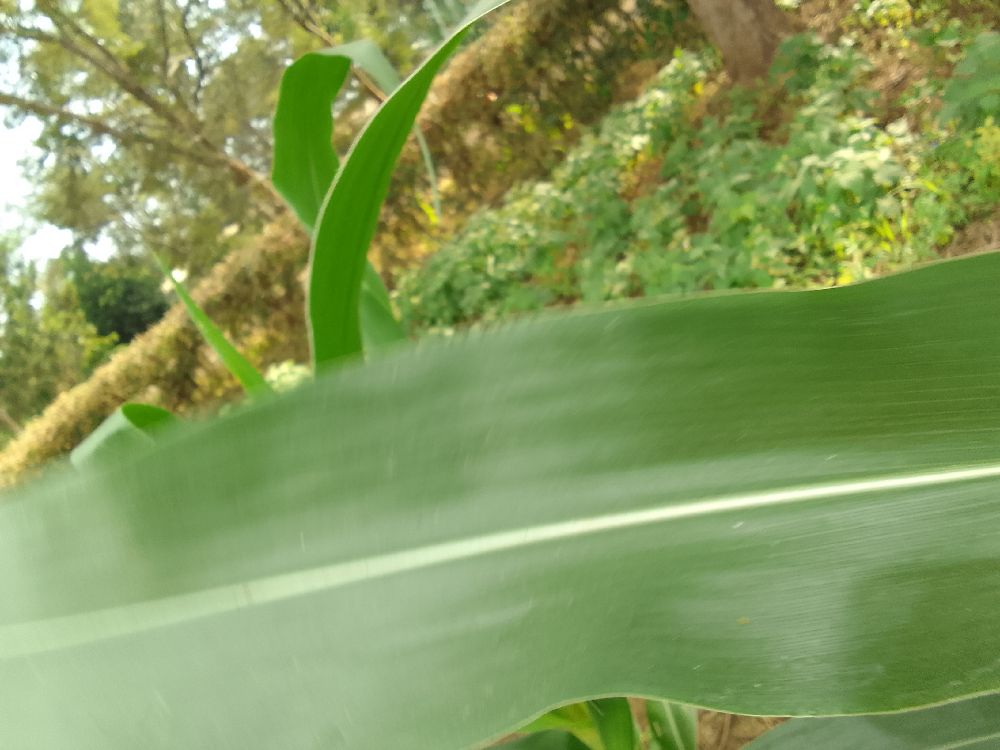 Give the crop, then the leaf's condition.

maize, healthy
